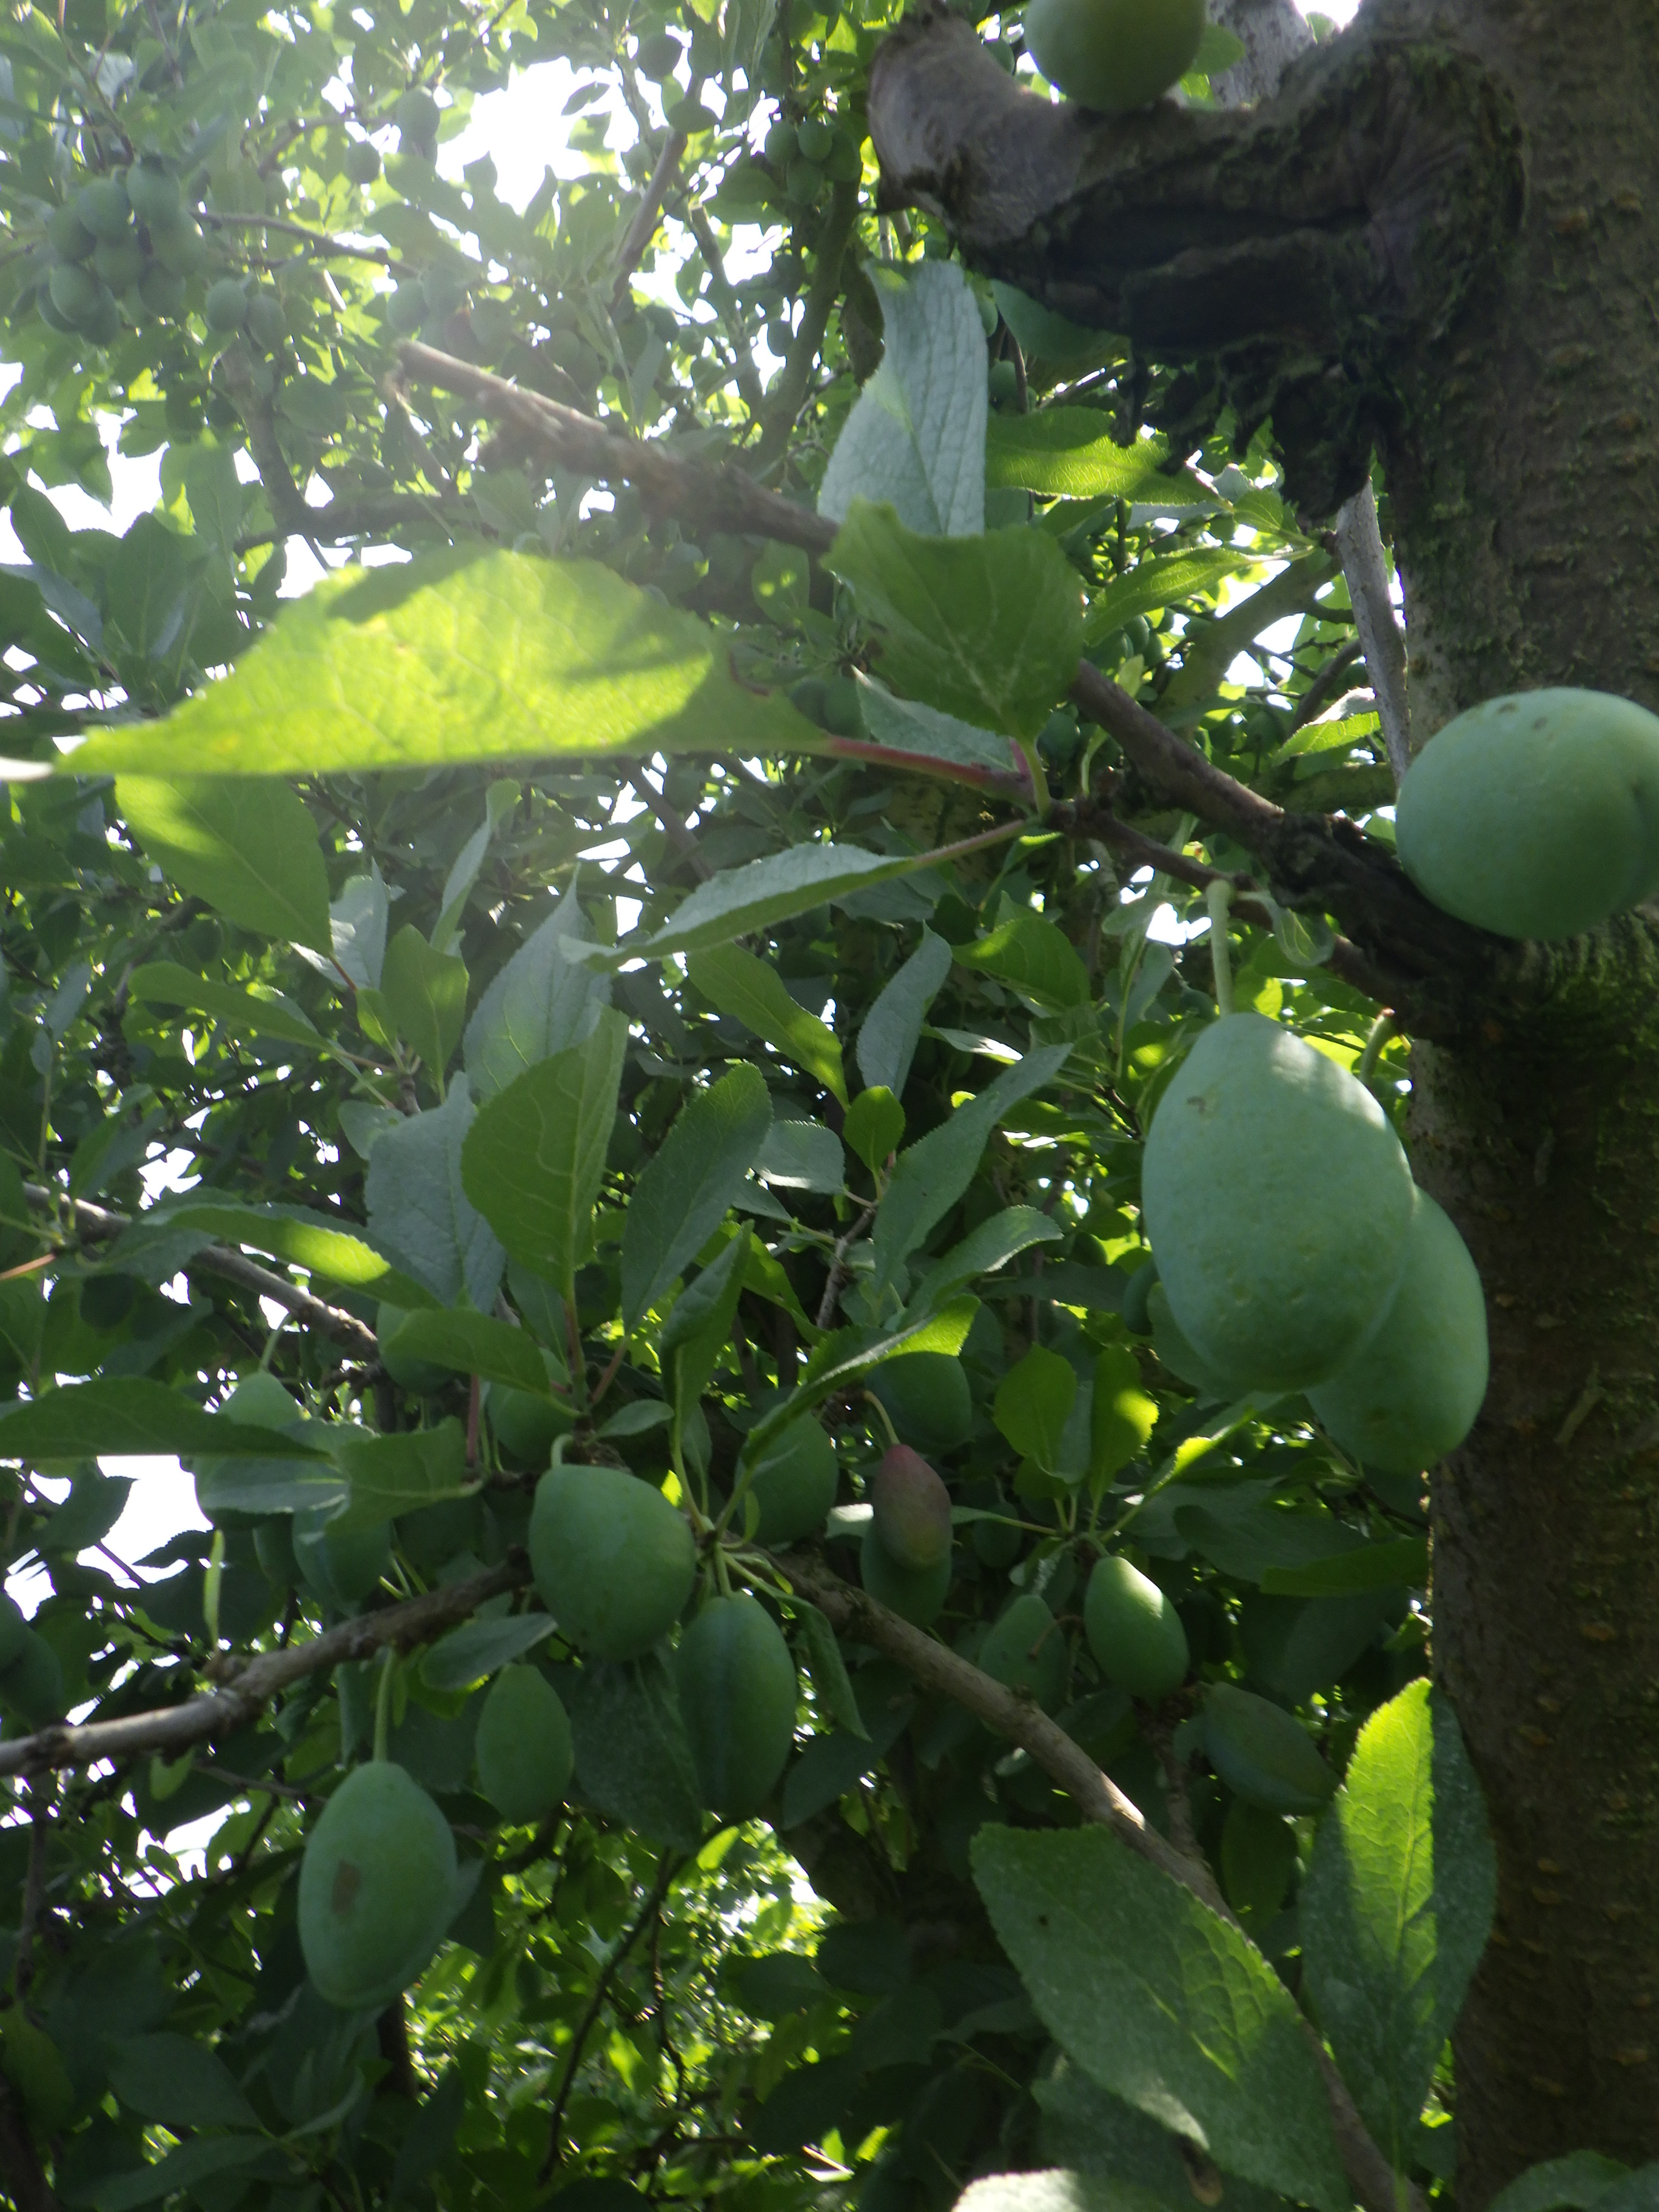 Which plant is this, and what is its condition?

plum, healthy
